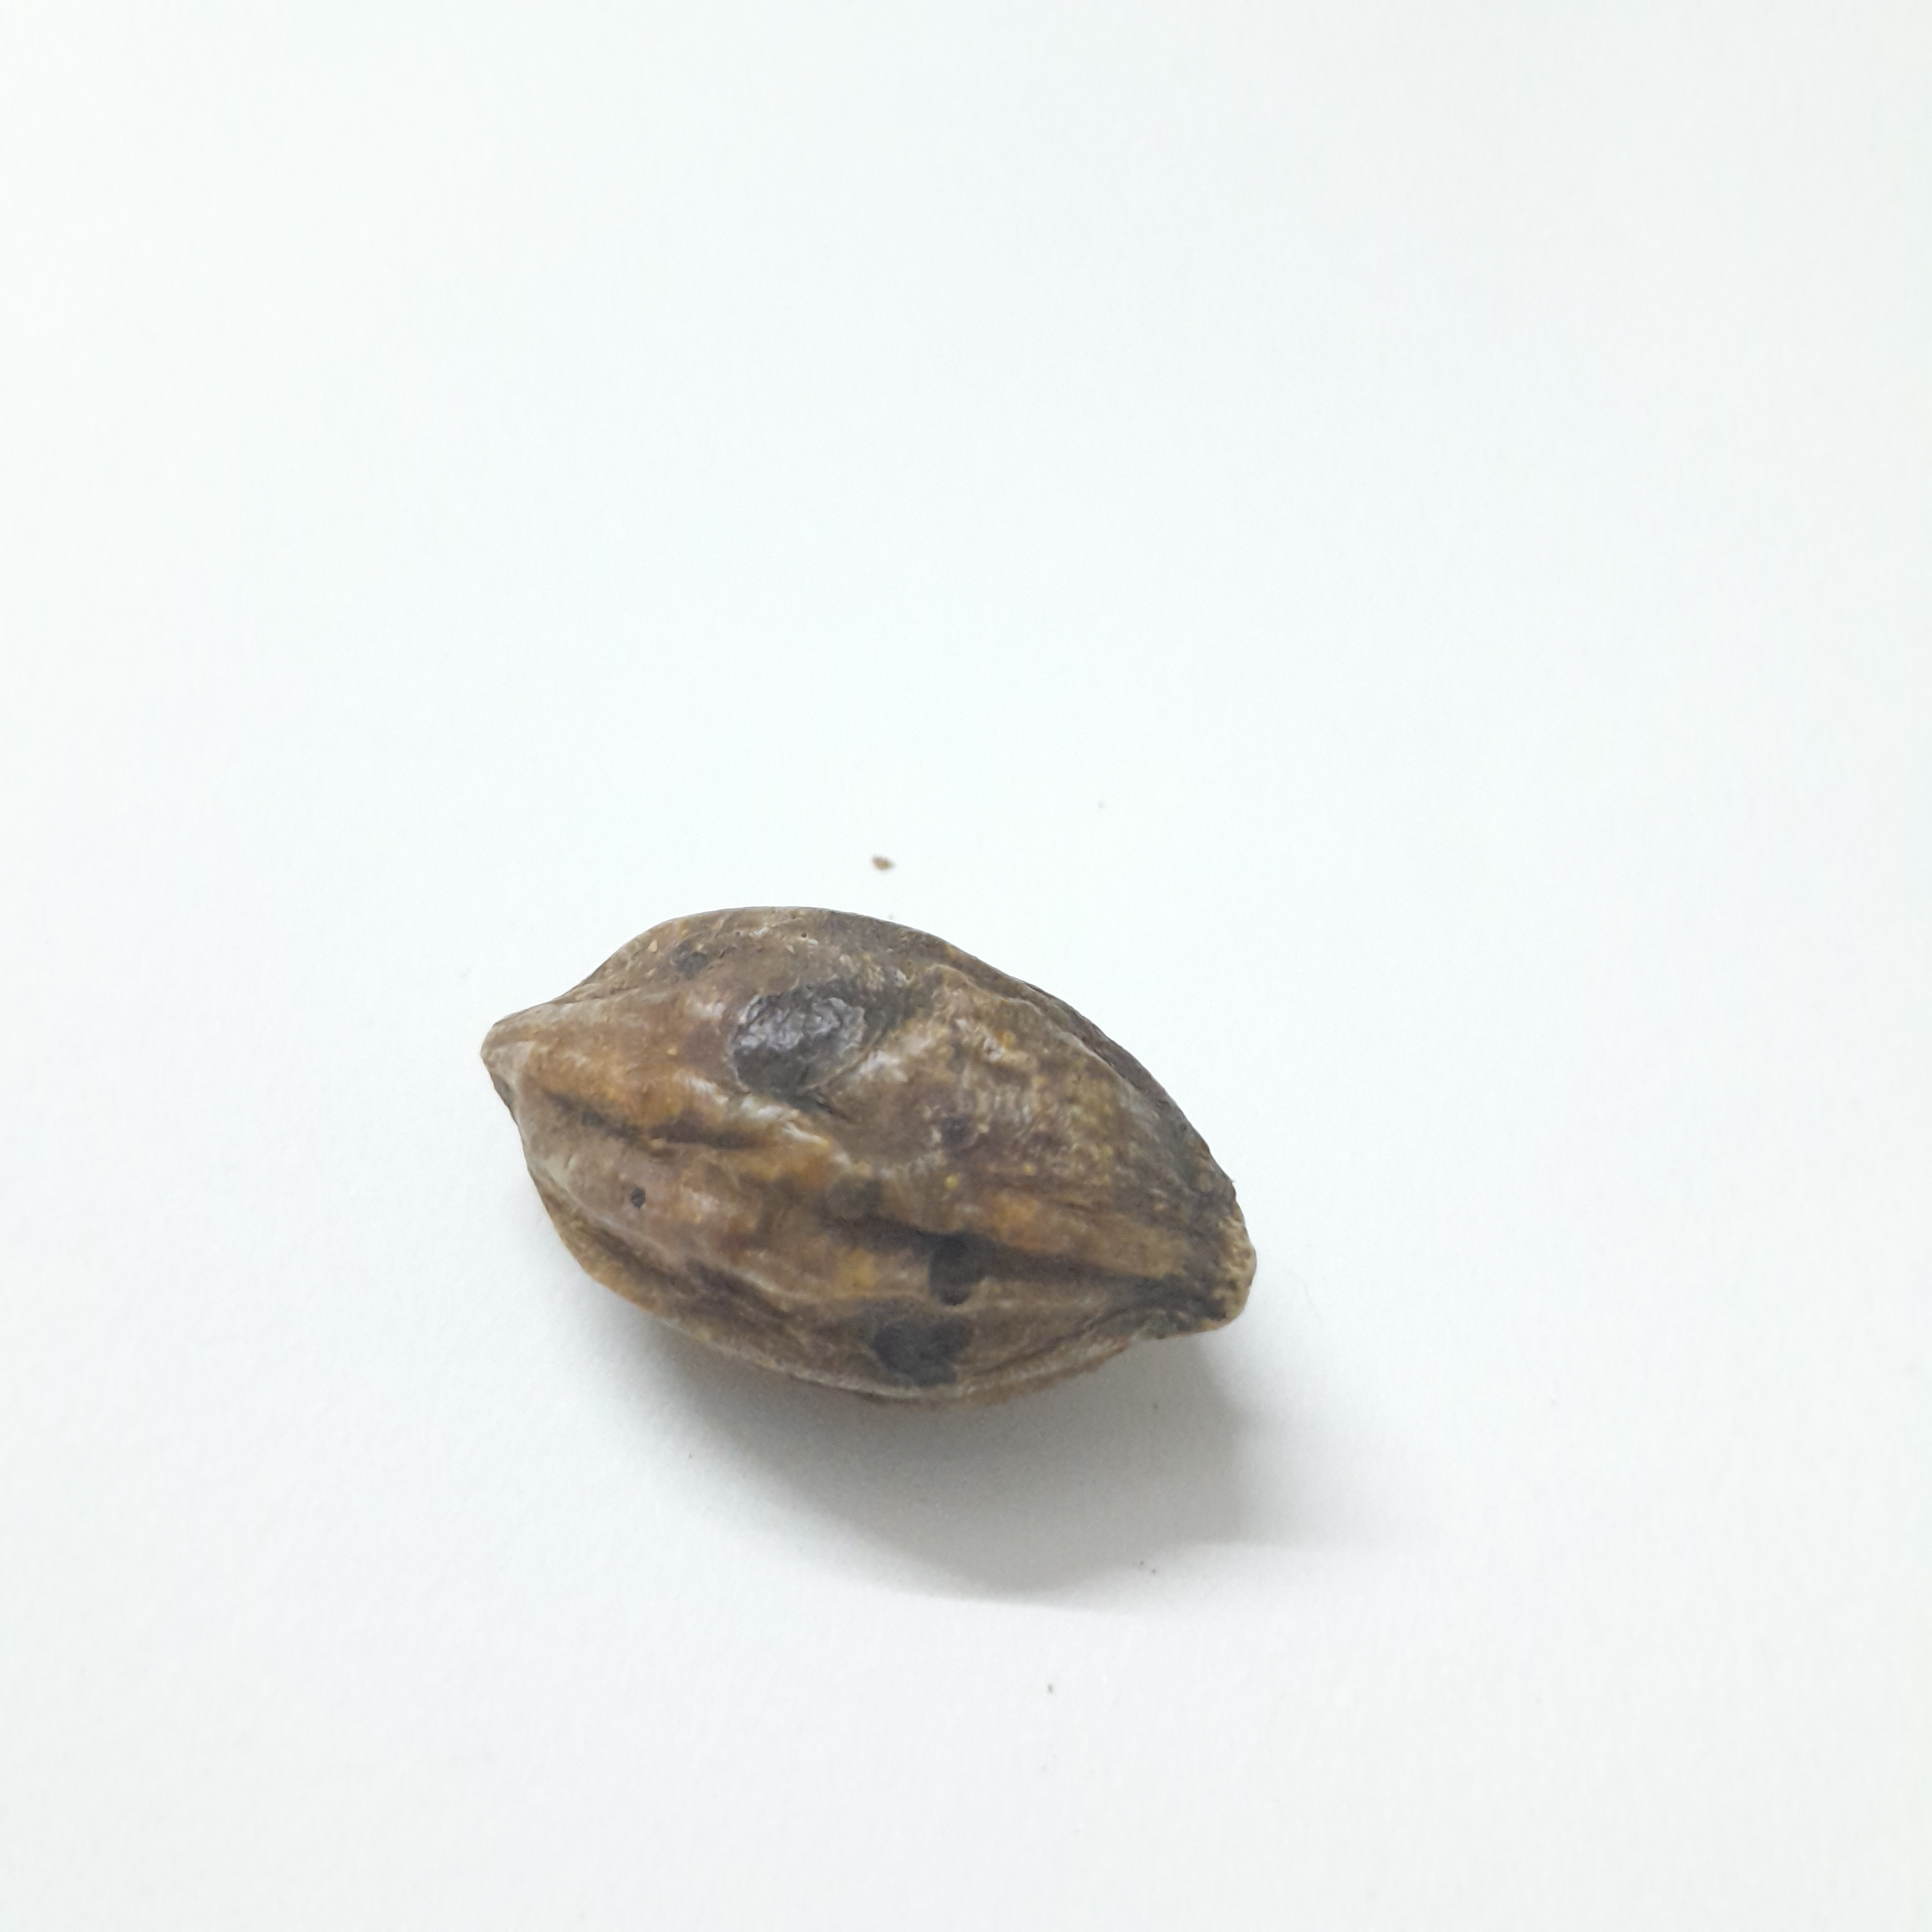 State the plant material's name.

hirdaa
